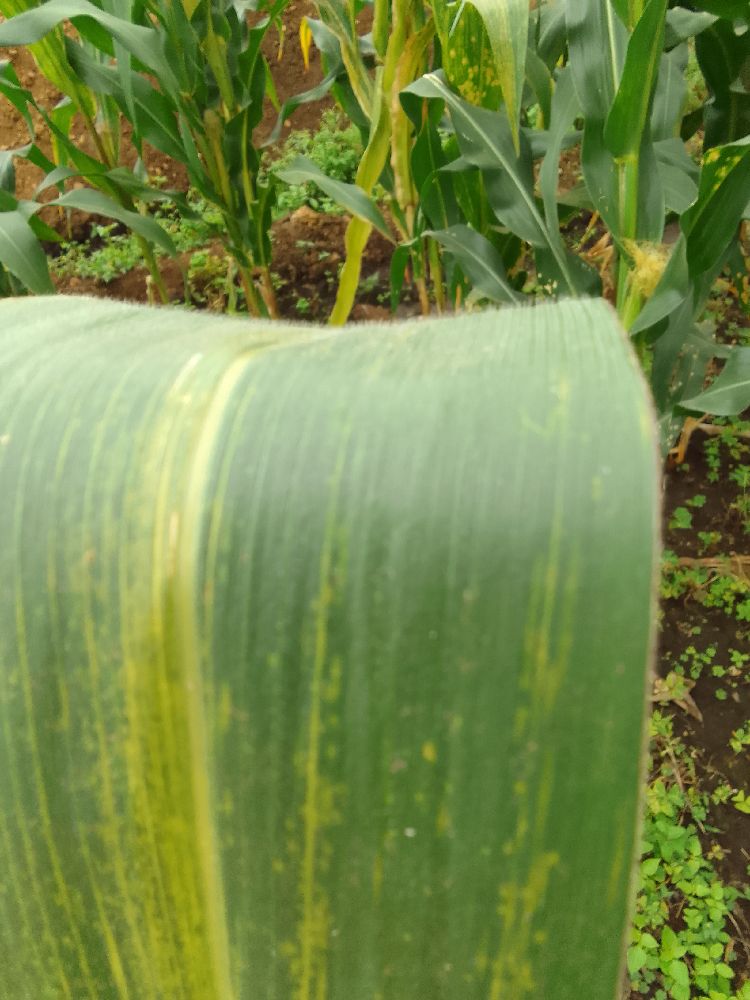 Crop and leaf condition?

maize, maize lethal necrosis
